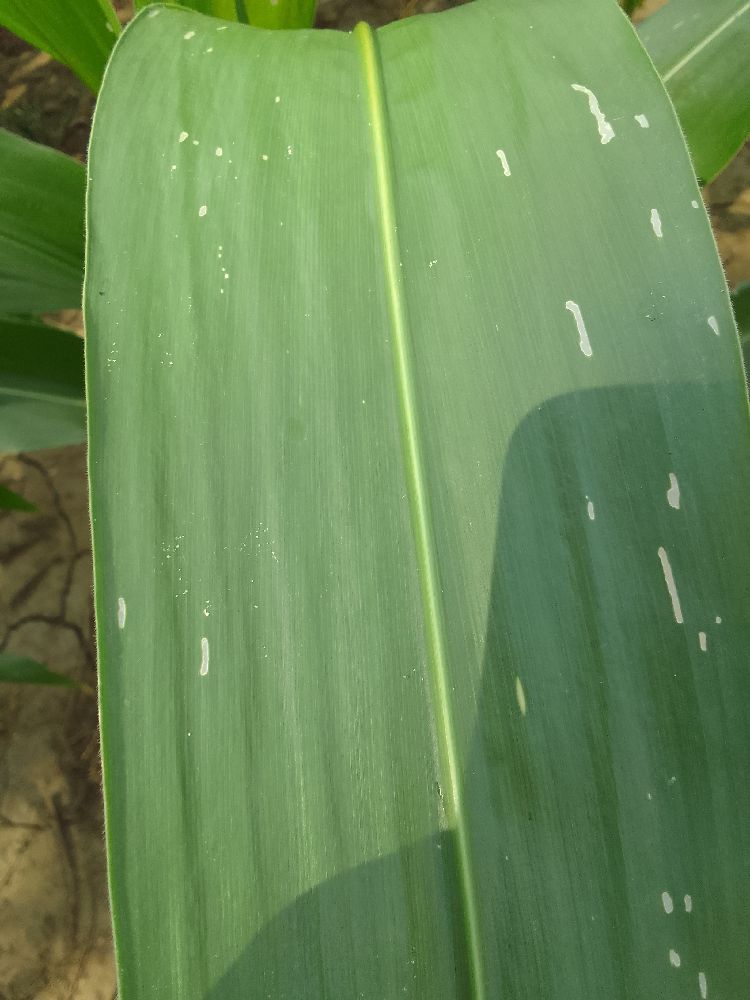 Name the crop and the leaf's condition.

maize, healthy
